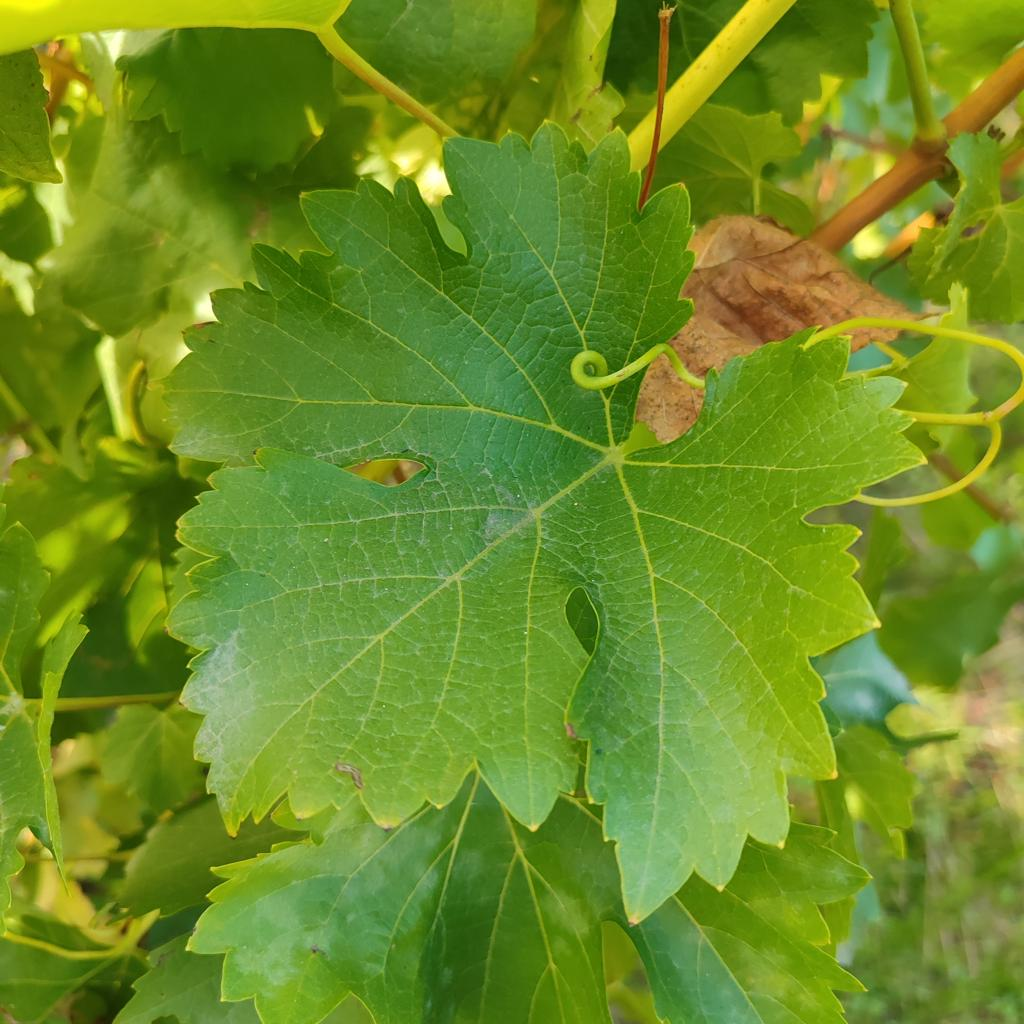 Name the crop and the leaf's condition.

grapevine, powdery mildew
